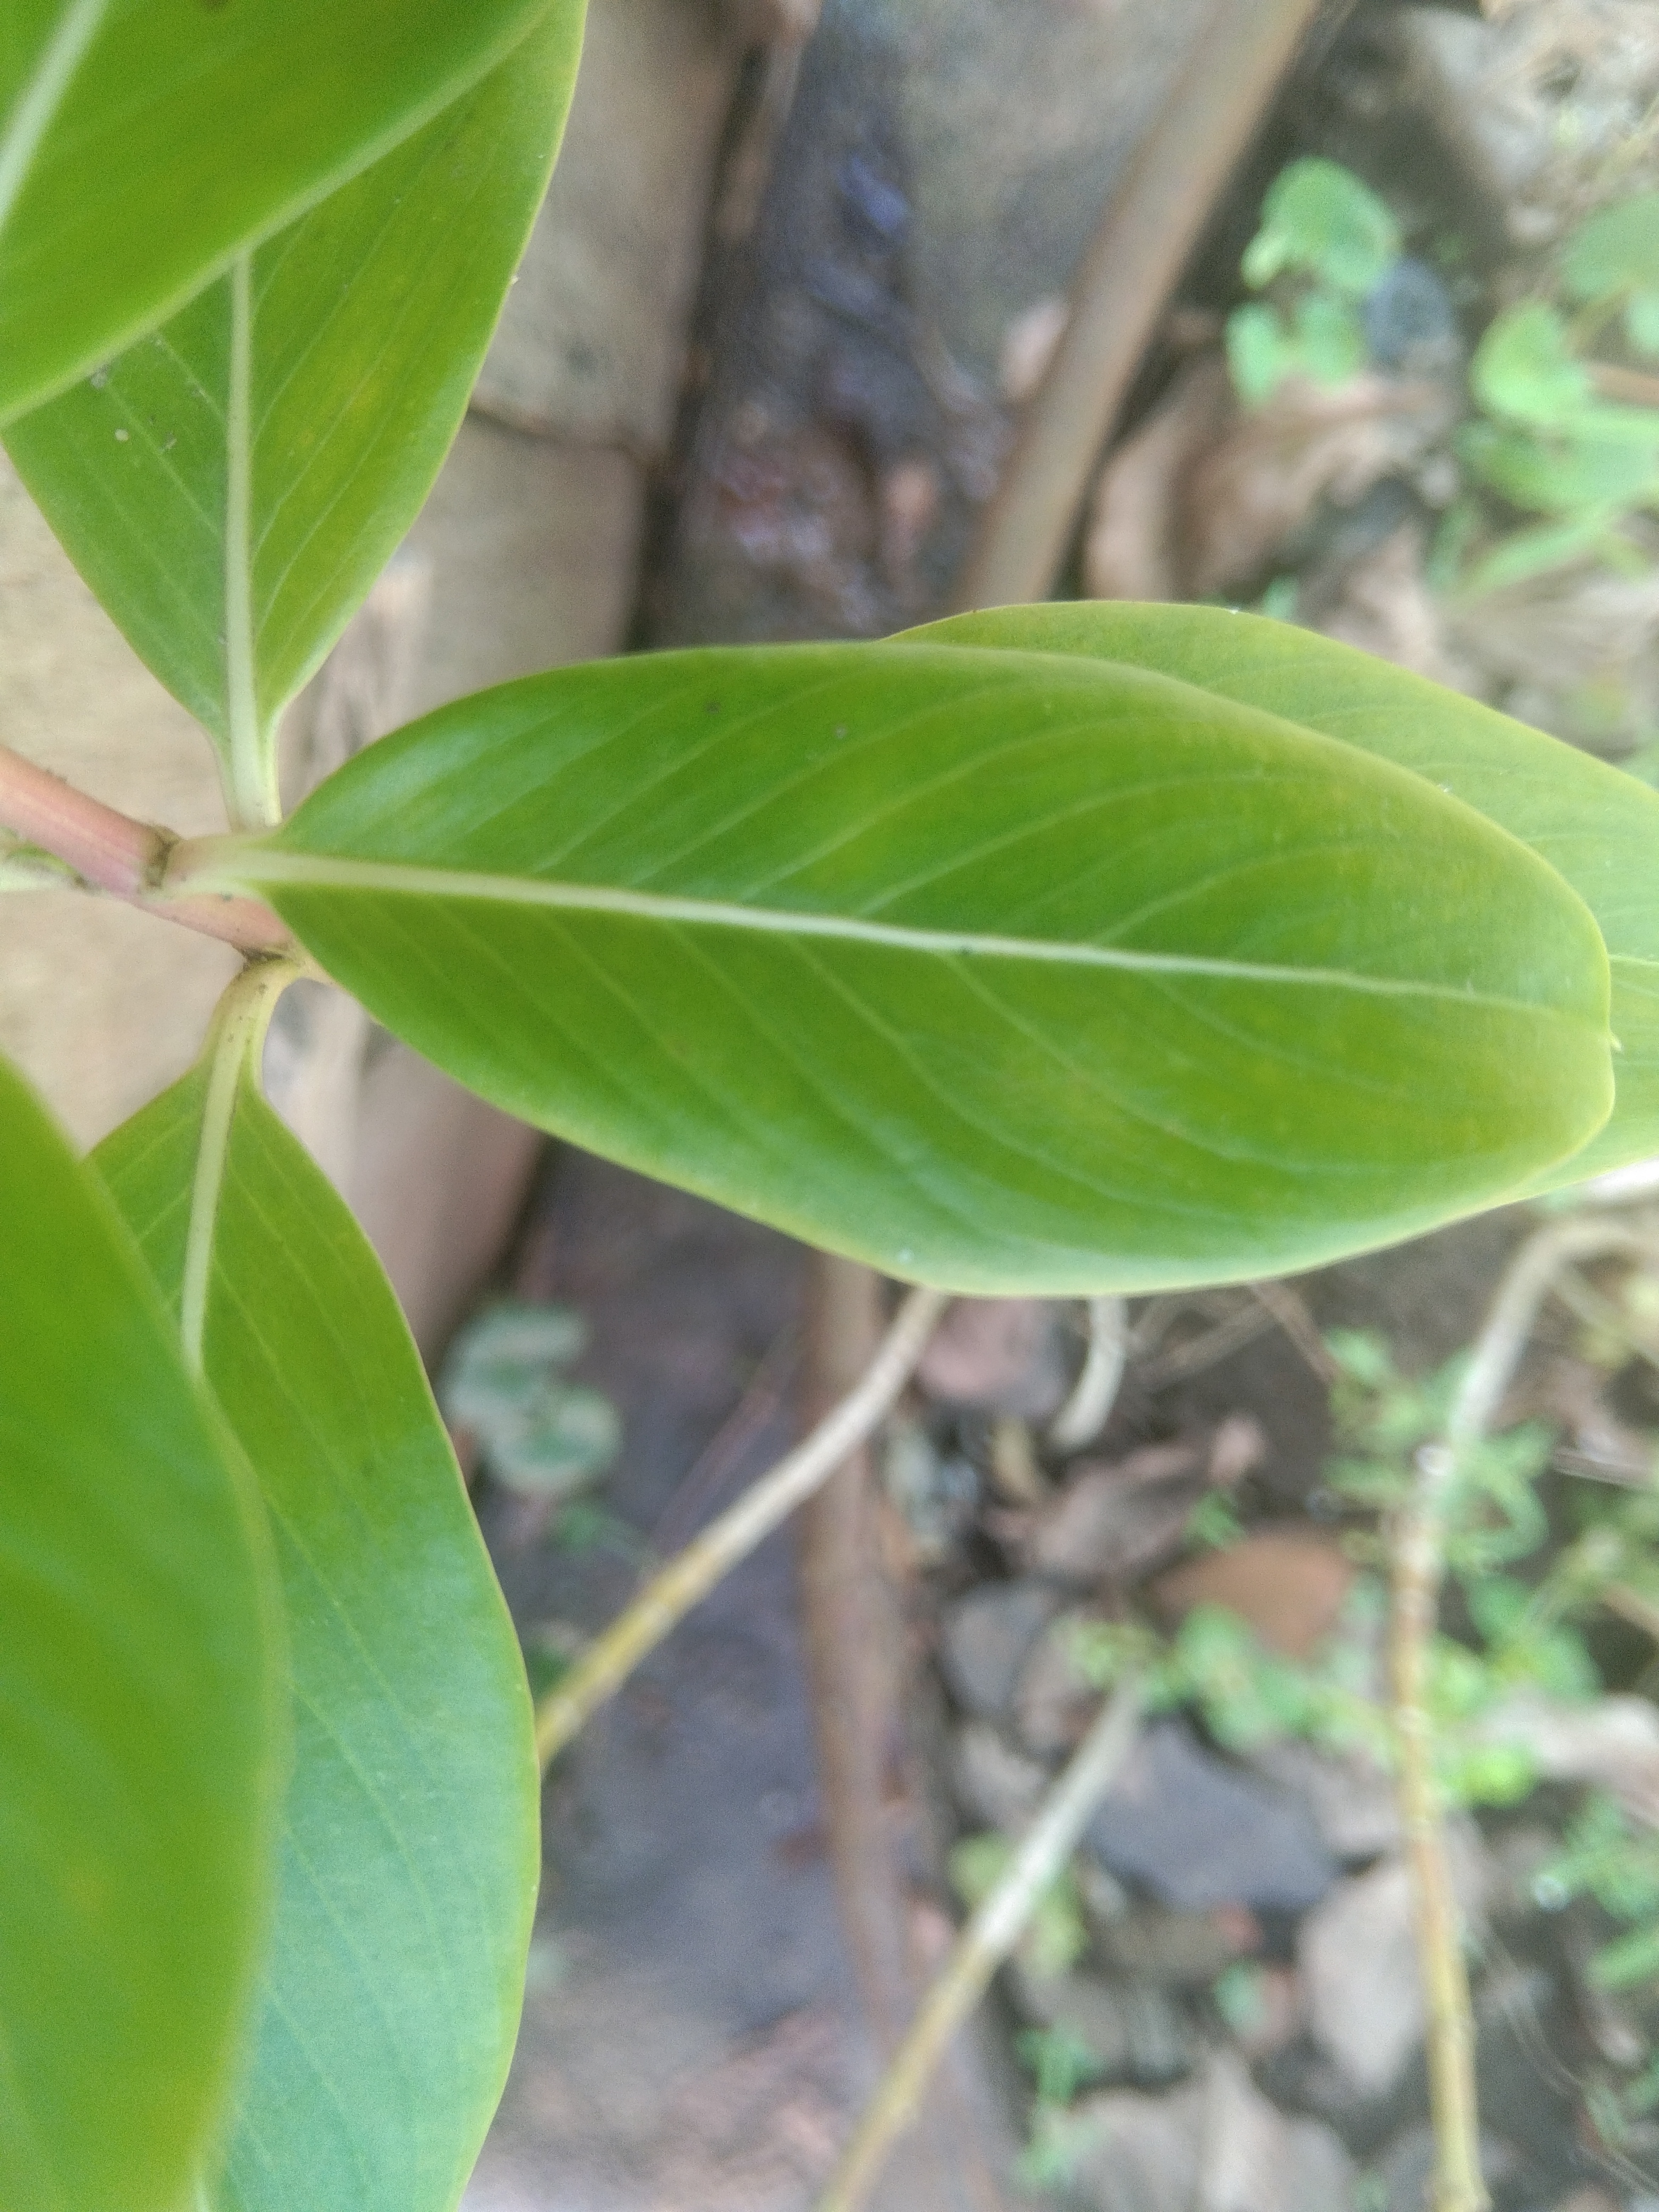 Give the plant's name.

rose periwinkle
